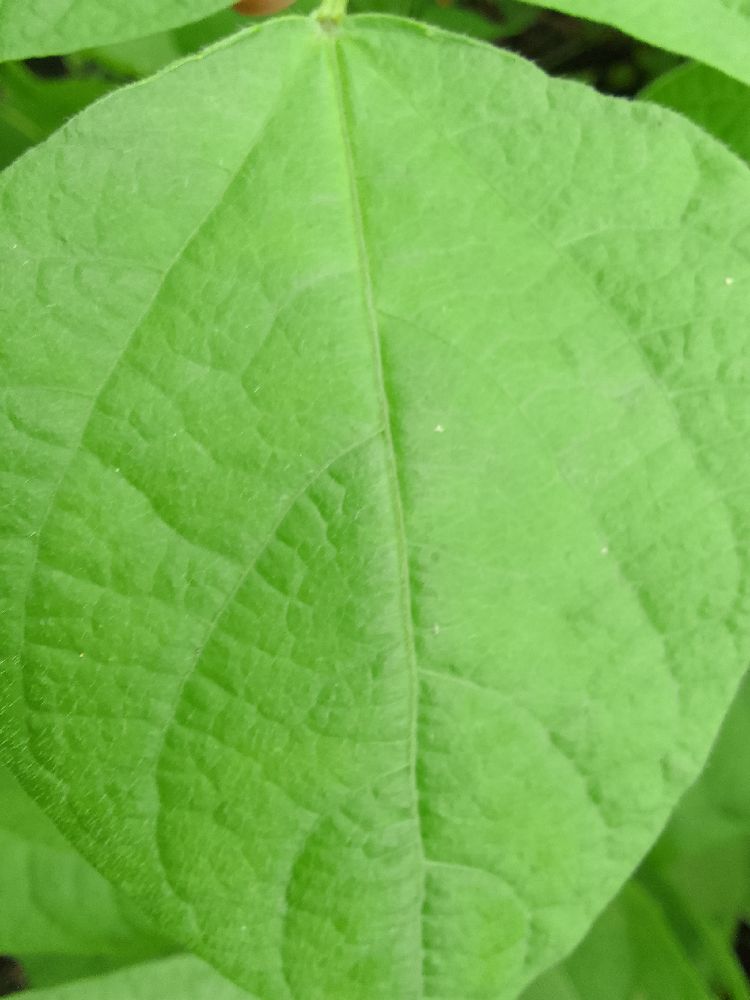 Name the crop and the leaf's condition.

common bean, healthy
